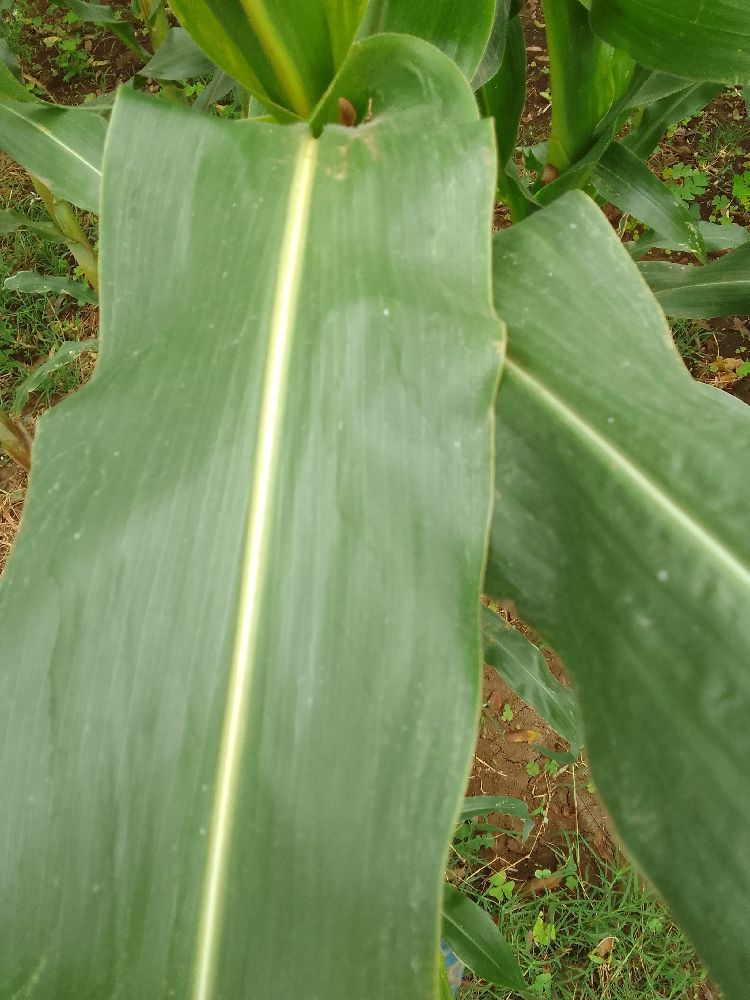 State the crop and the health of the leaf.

maize, healthy
